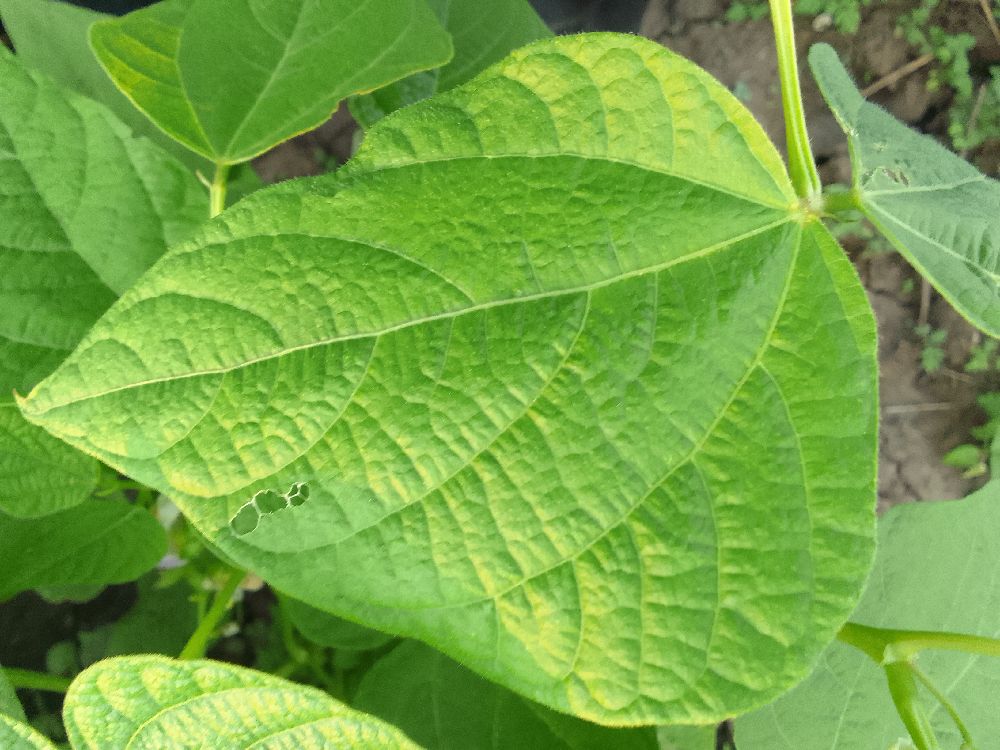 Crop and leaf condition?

common bean, healthy
